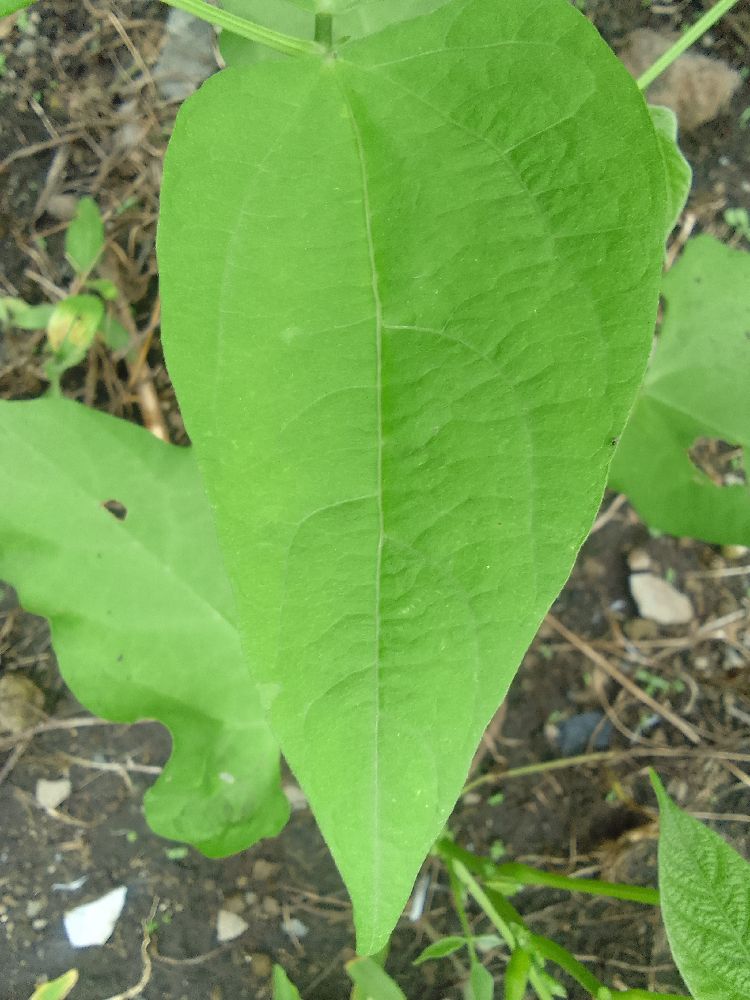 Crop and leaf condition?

common bean, healthy
